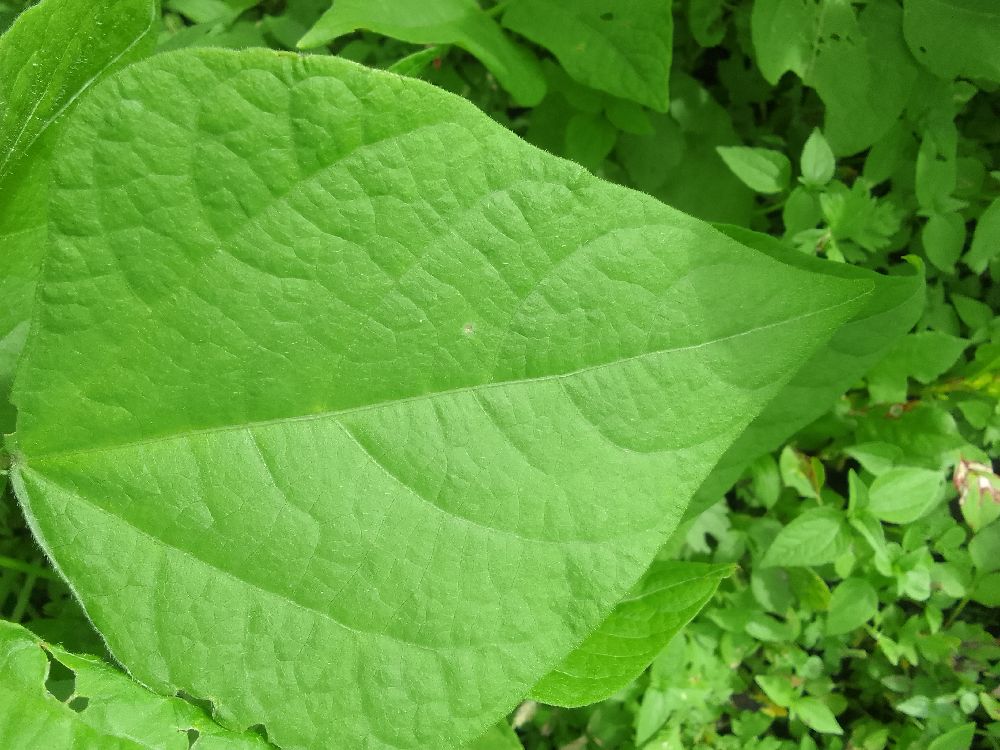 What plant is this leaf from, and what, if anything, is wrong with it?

common bean, healthy
